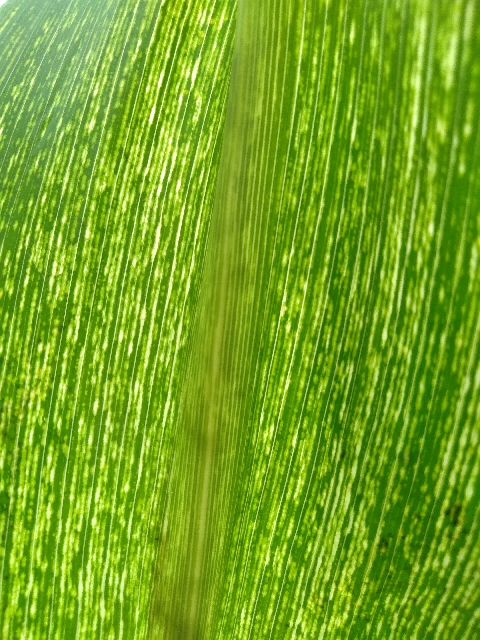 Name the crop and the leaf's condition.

maize, maize streak virus
